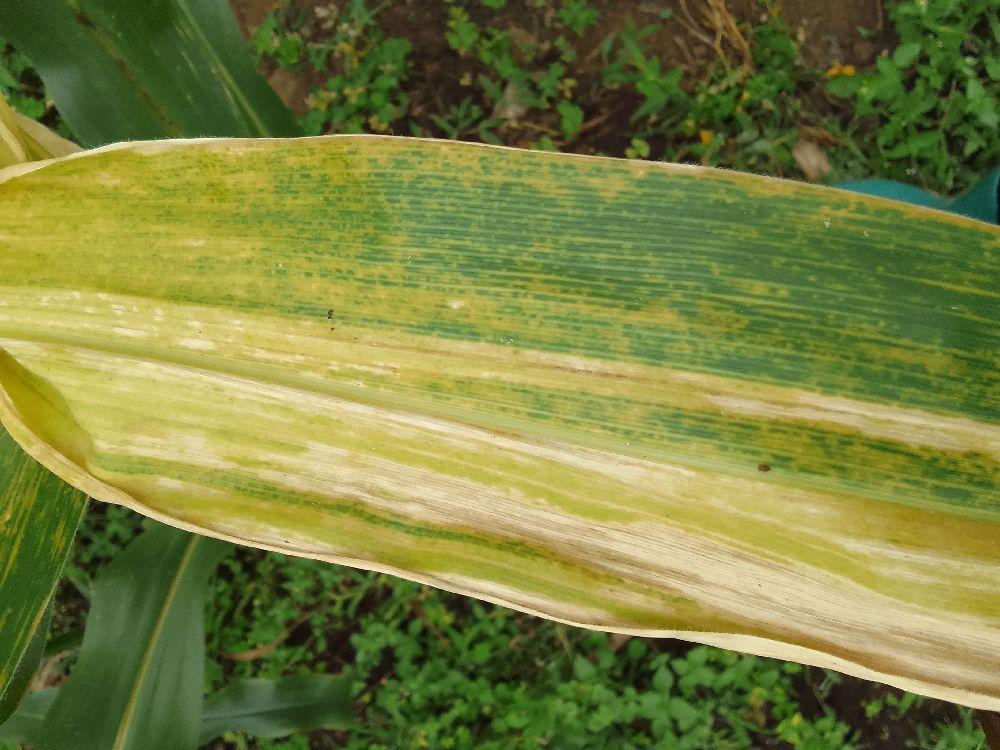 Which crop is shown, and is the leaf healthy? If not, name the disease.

maize, maize lethal necrosis
